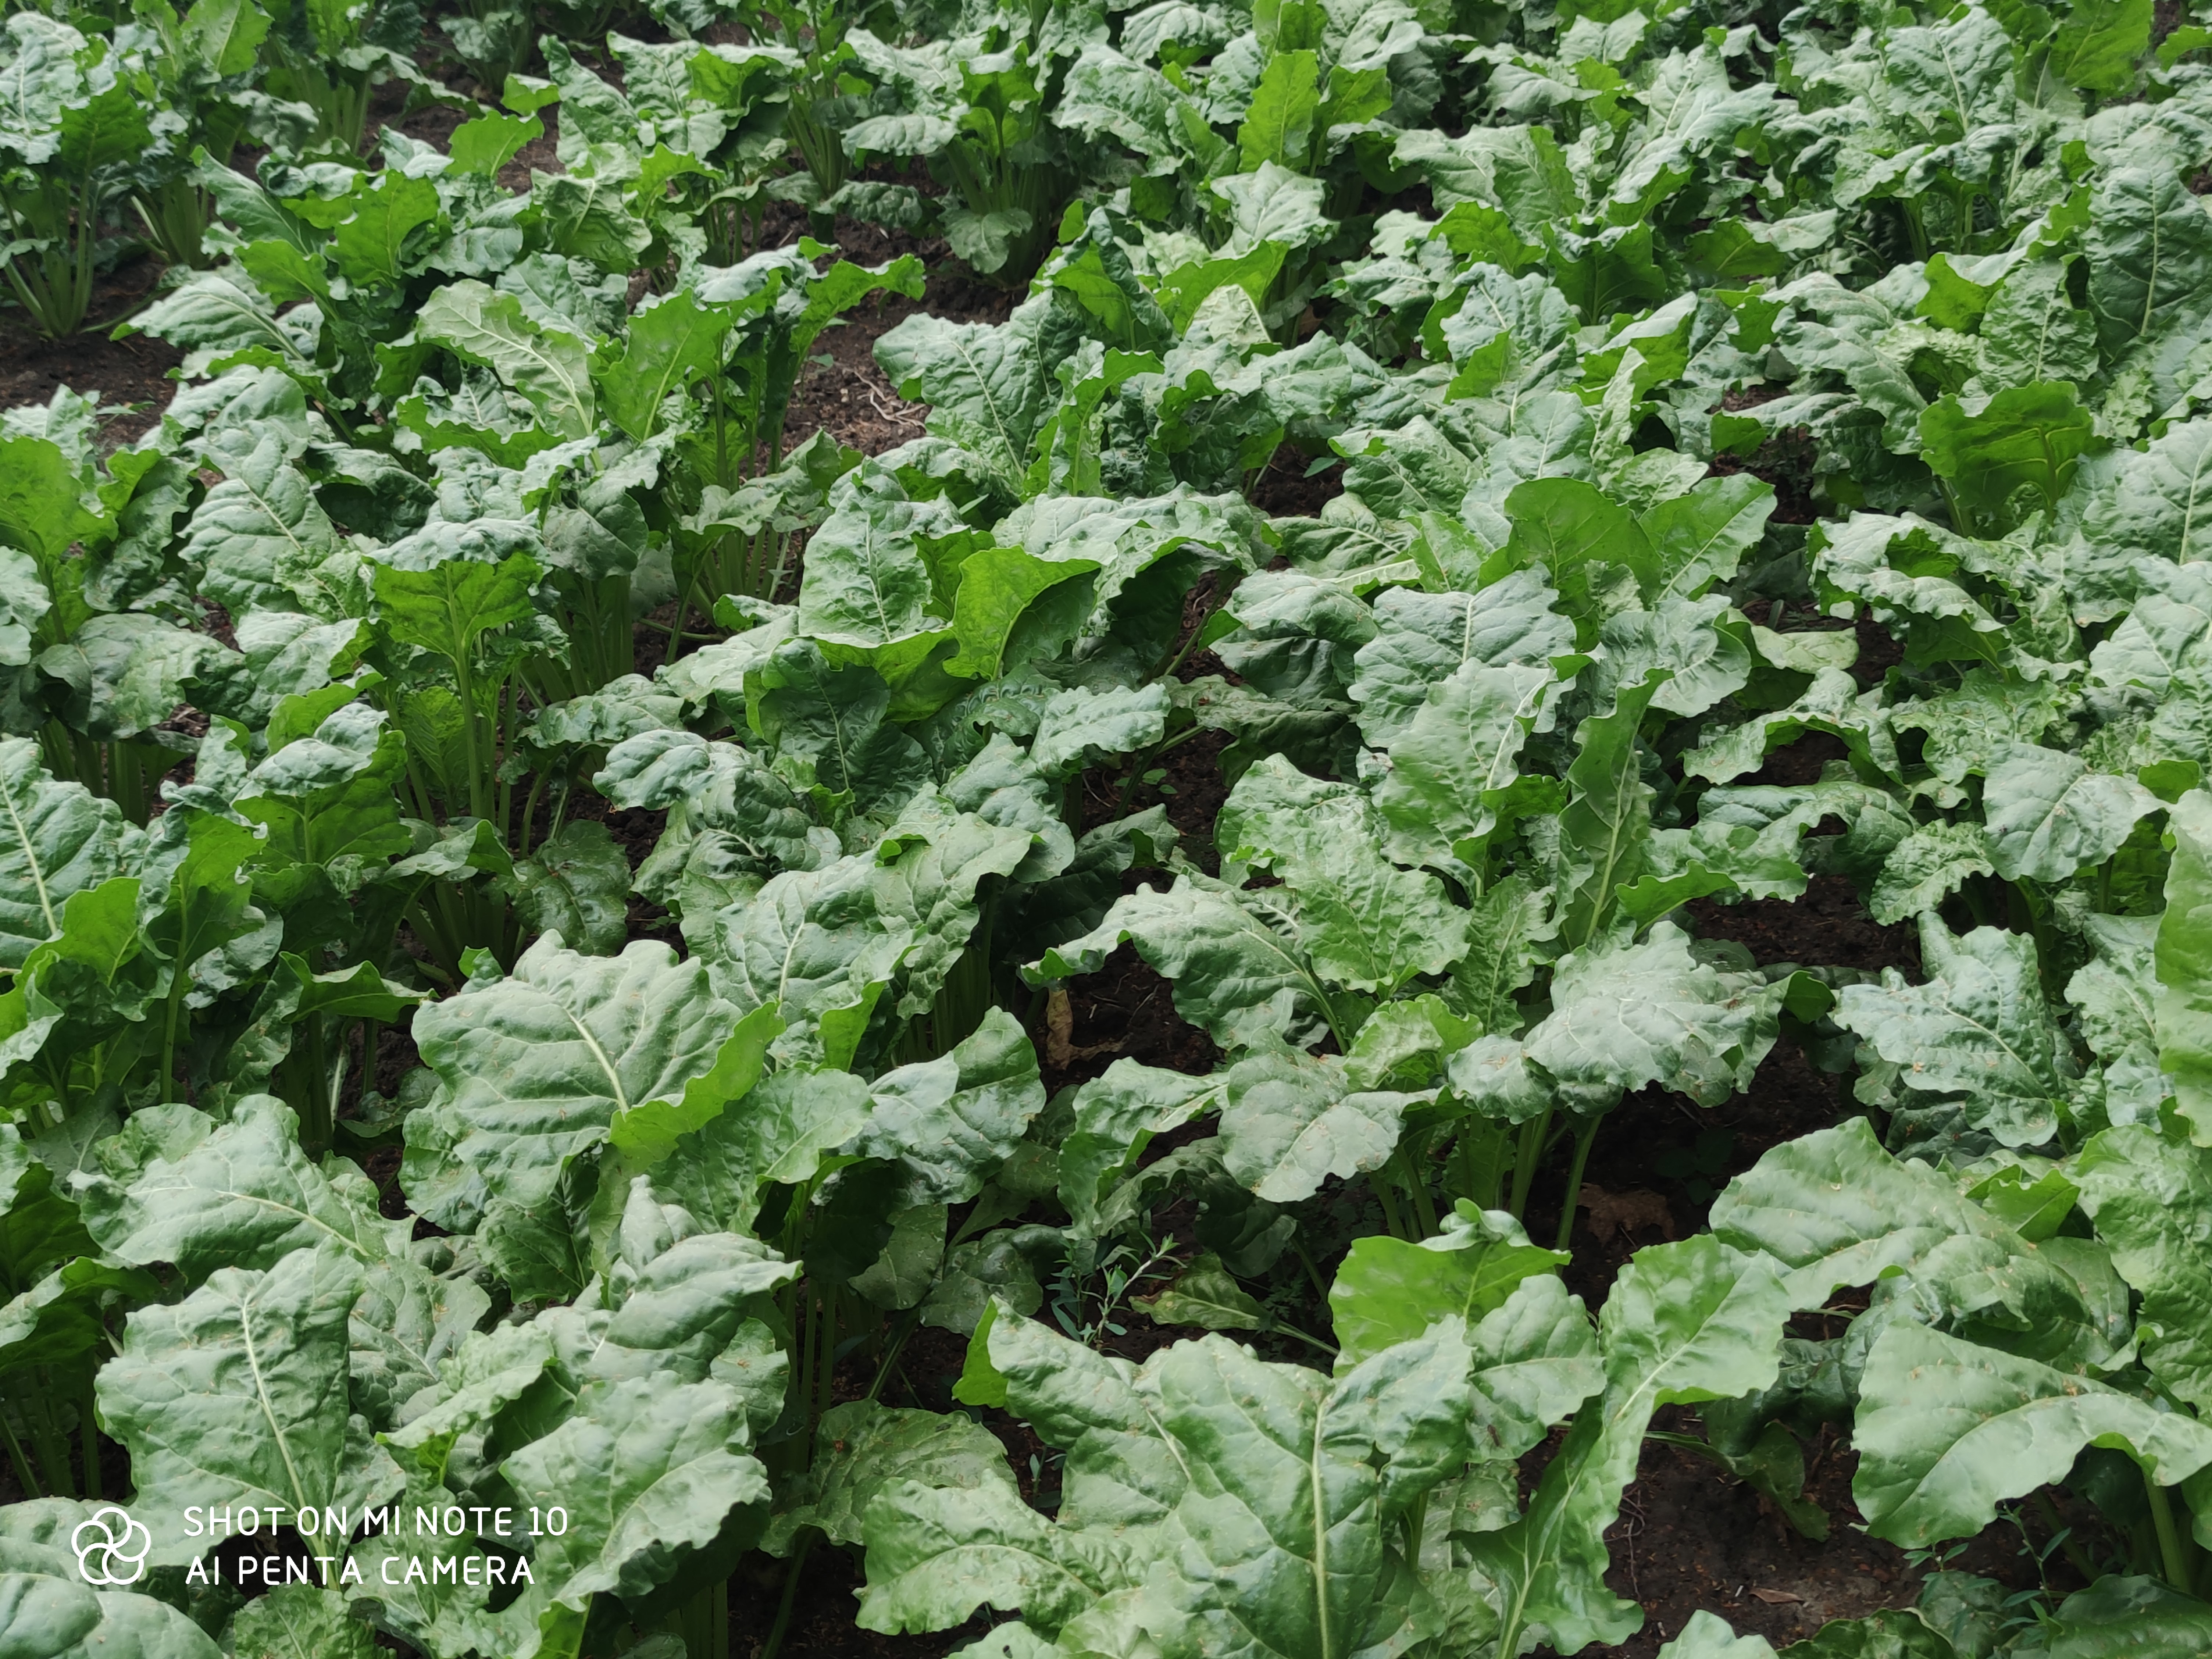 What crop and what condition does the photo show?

beet, unaffected
